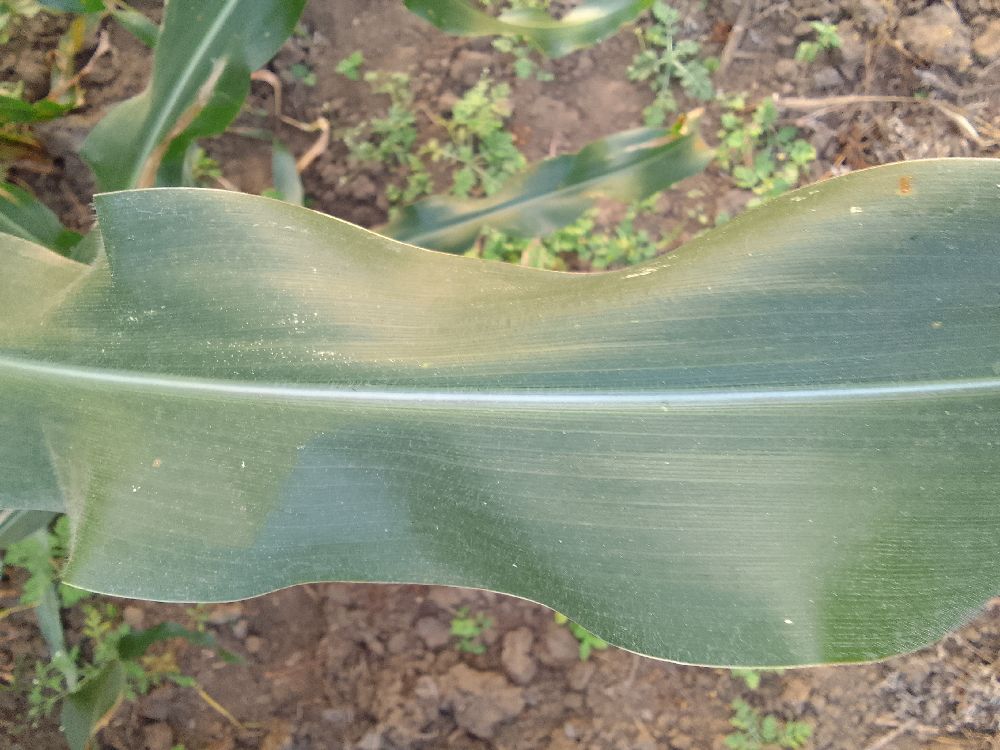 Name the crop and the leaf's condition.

maize, healthy
